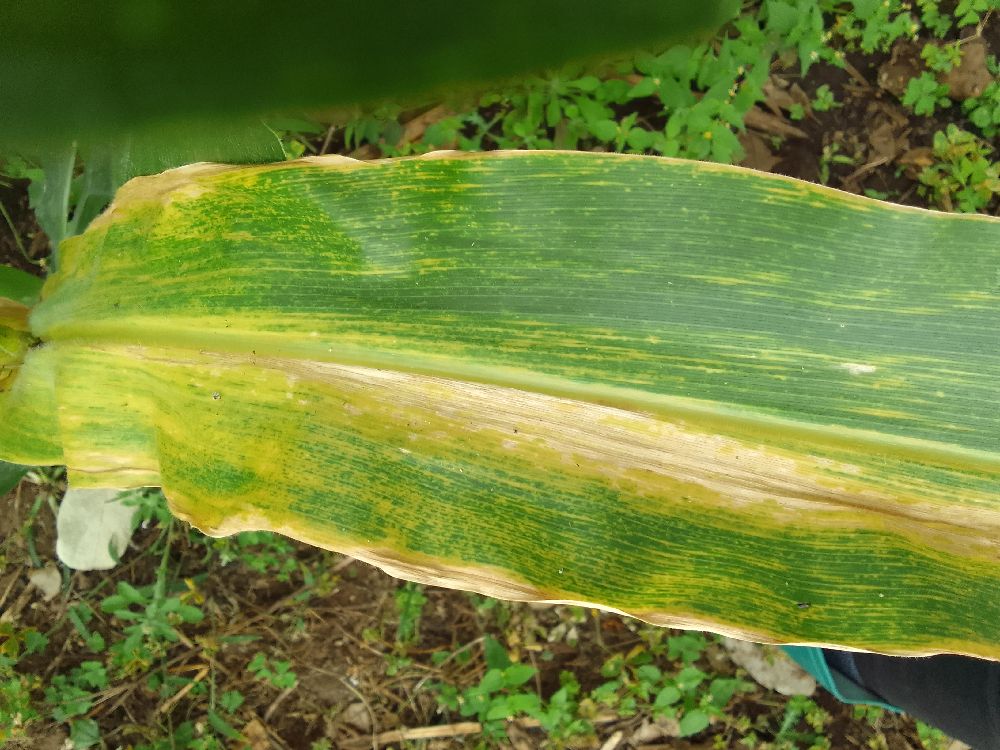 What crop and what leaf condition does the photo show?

maize, maize lethal necrosis
